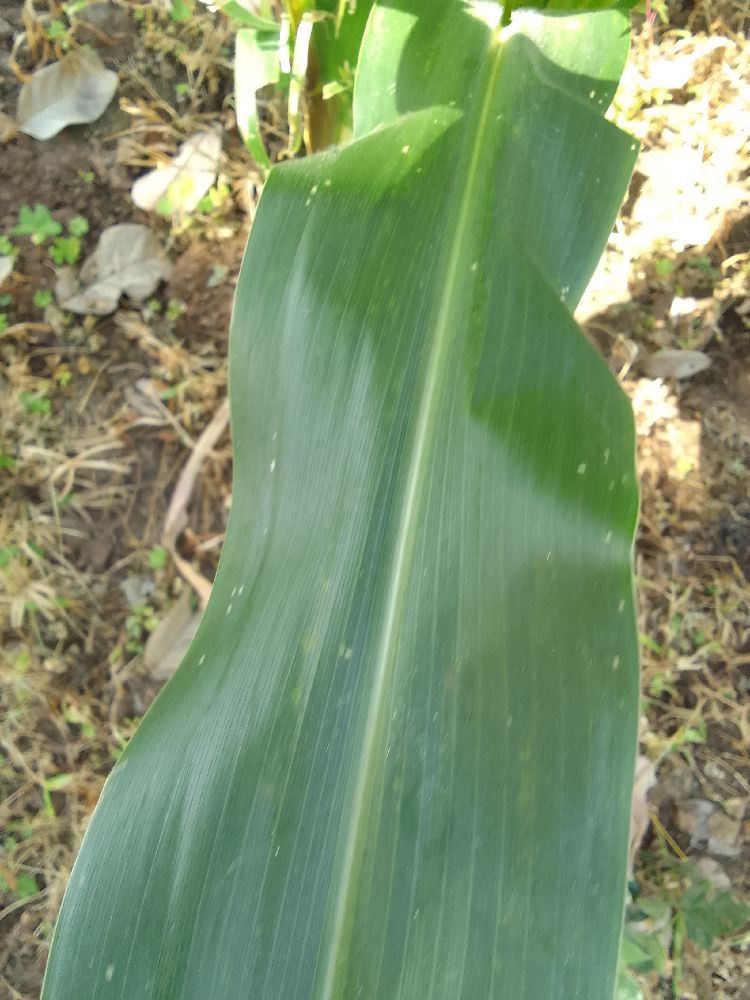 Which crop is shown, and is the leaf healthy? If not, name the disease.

maize, healthy
